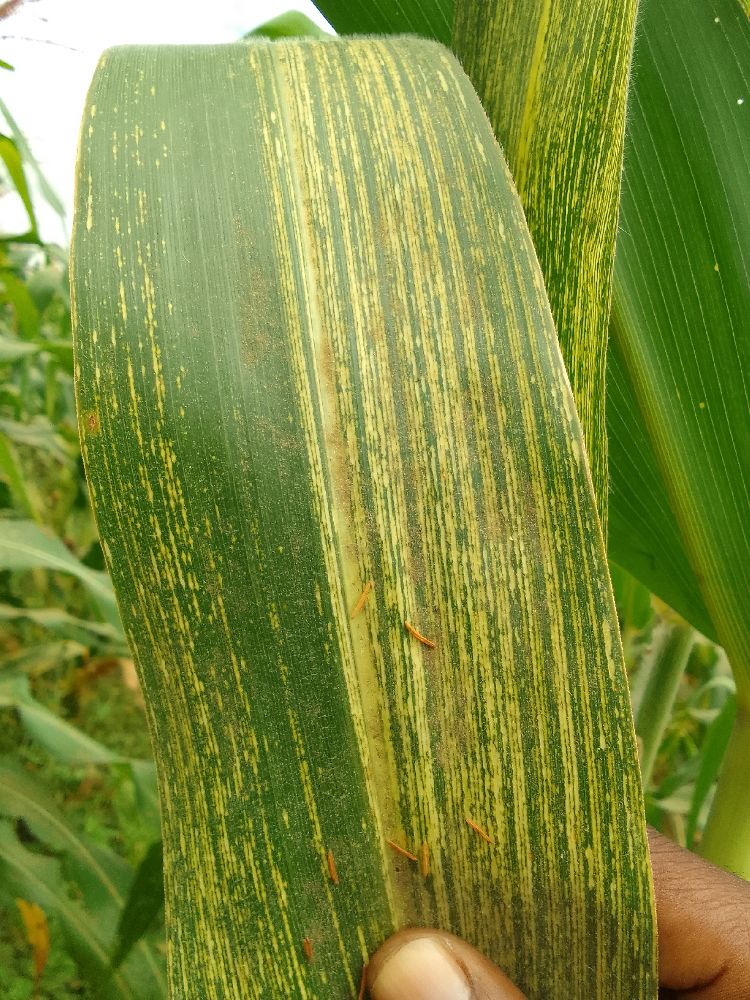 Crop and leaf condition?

maize, maize streak virus
